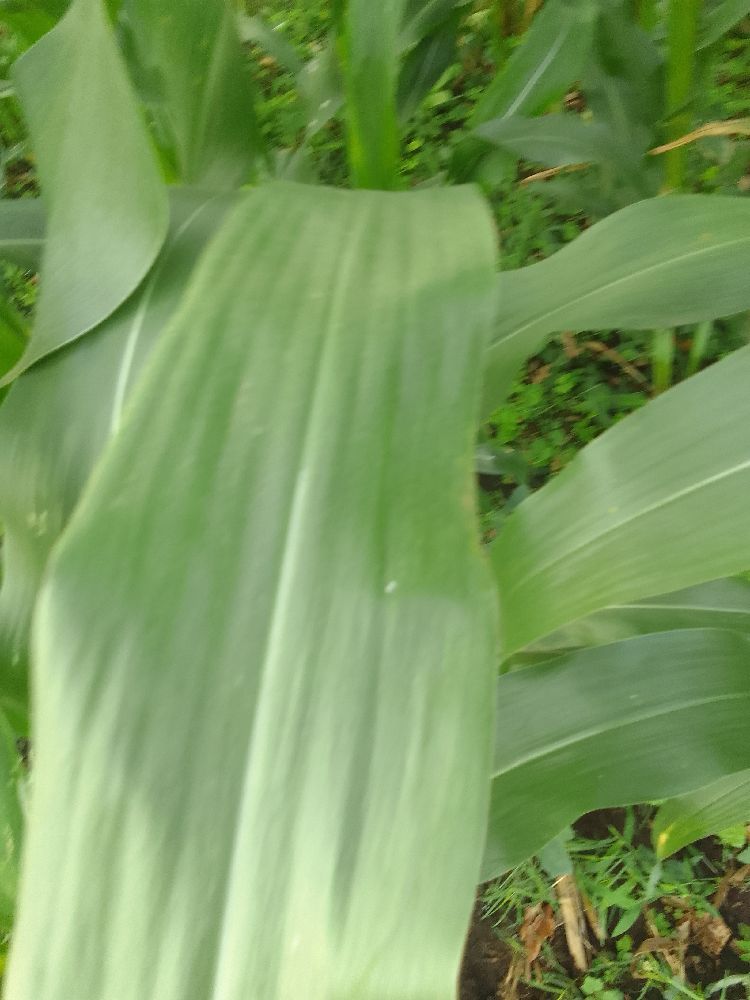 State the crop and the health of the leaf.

maize, healthy
